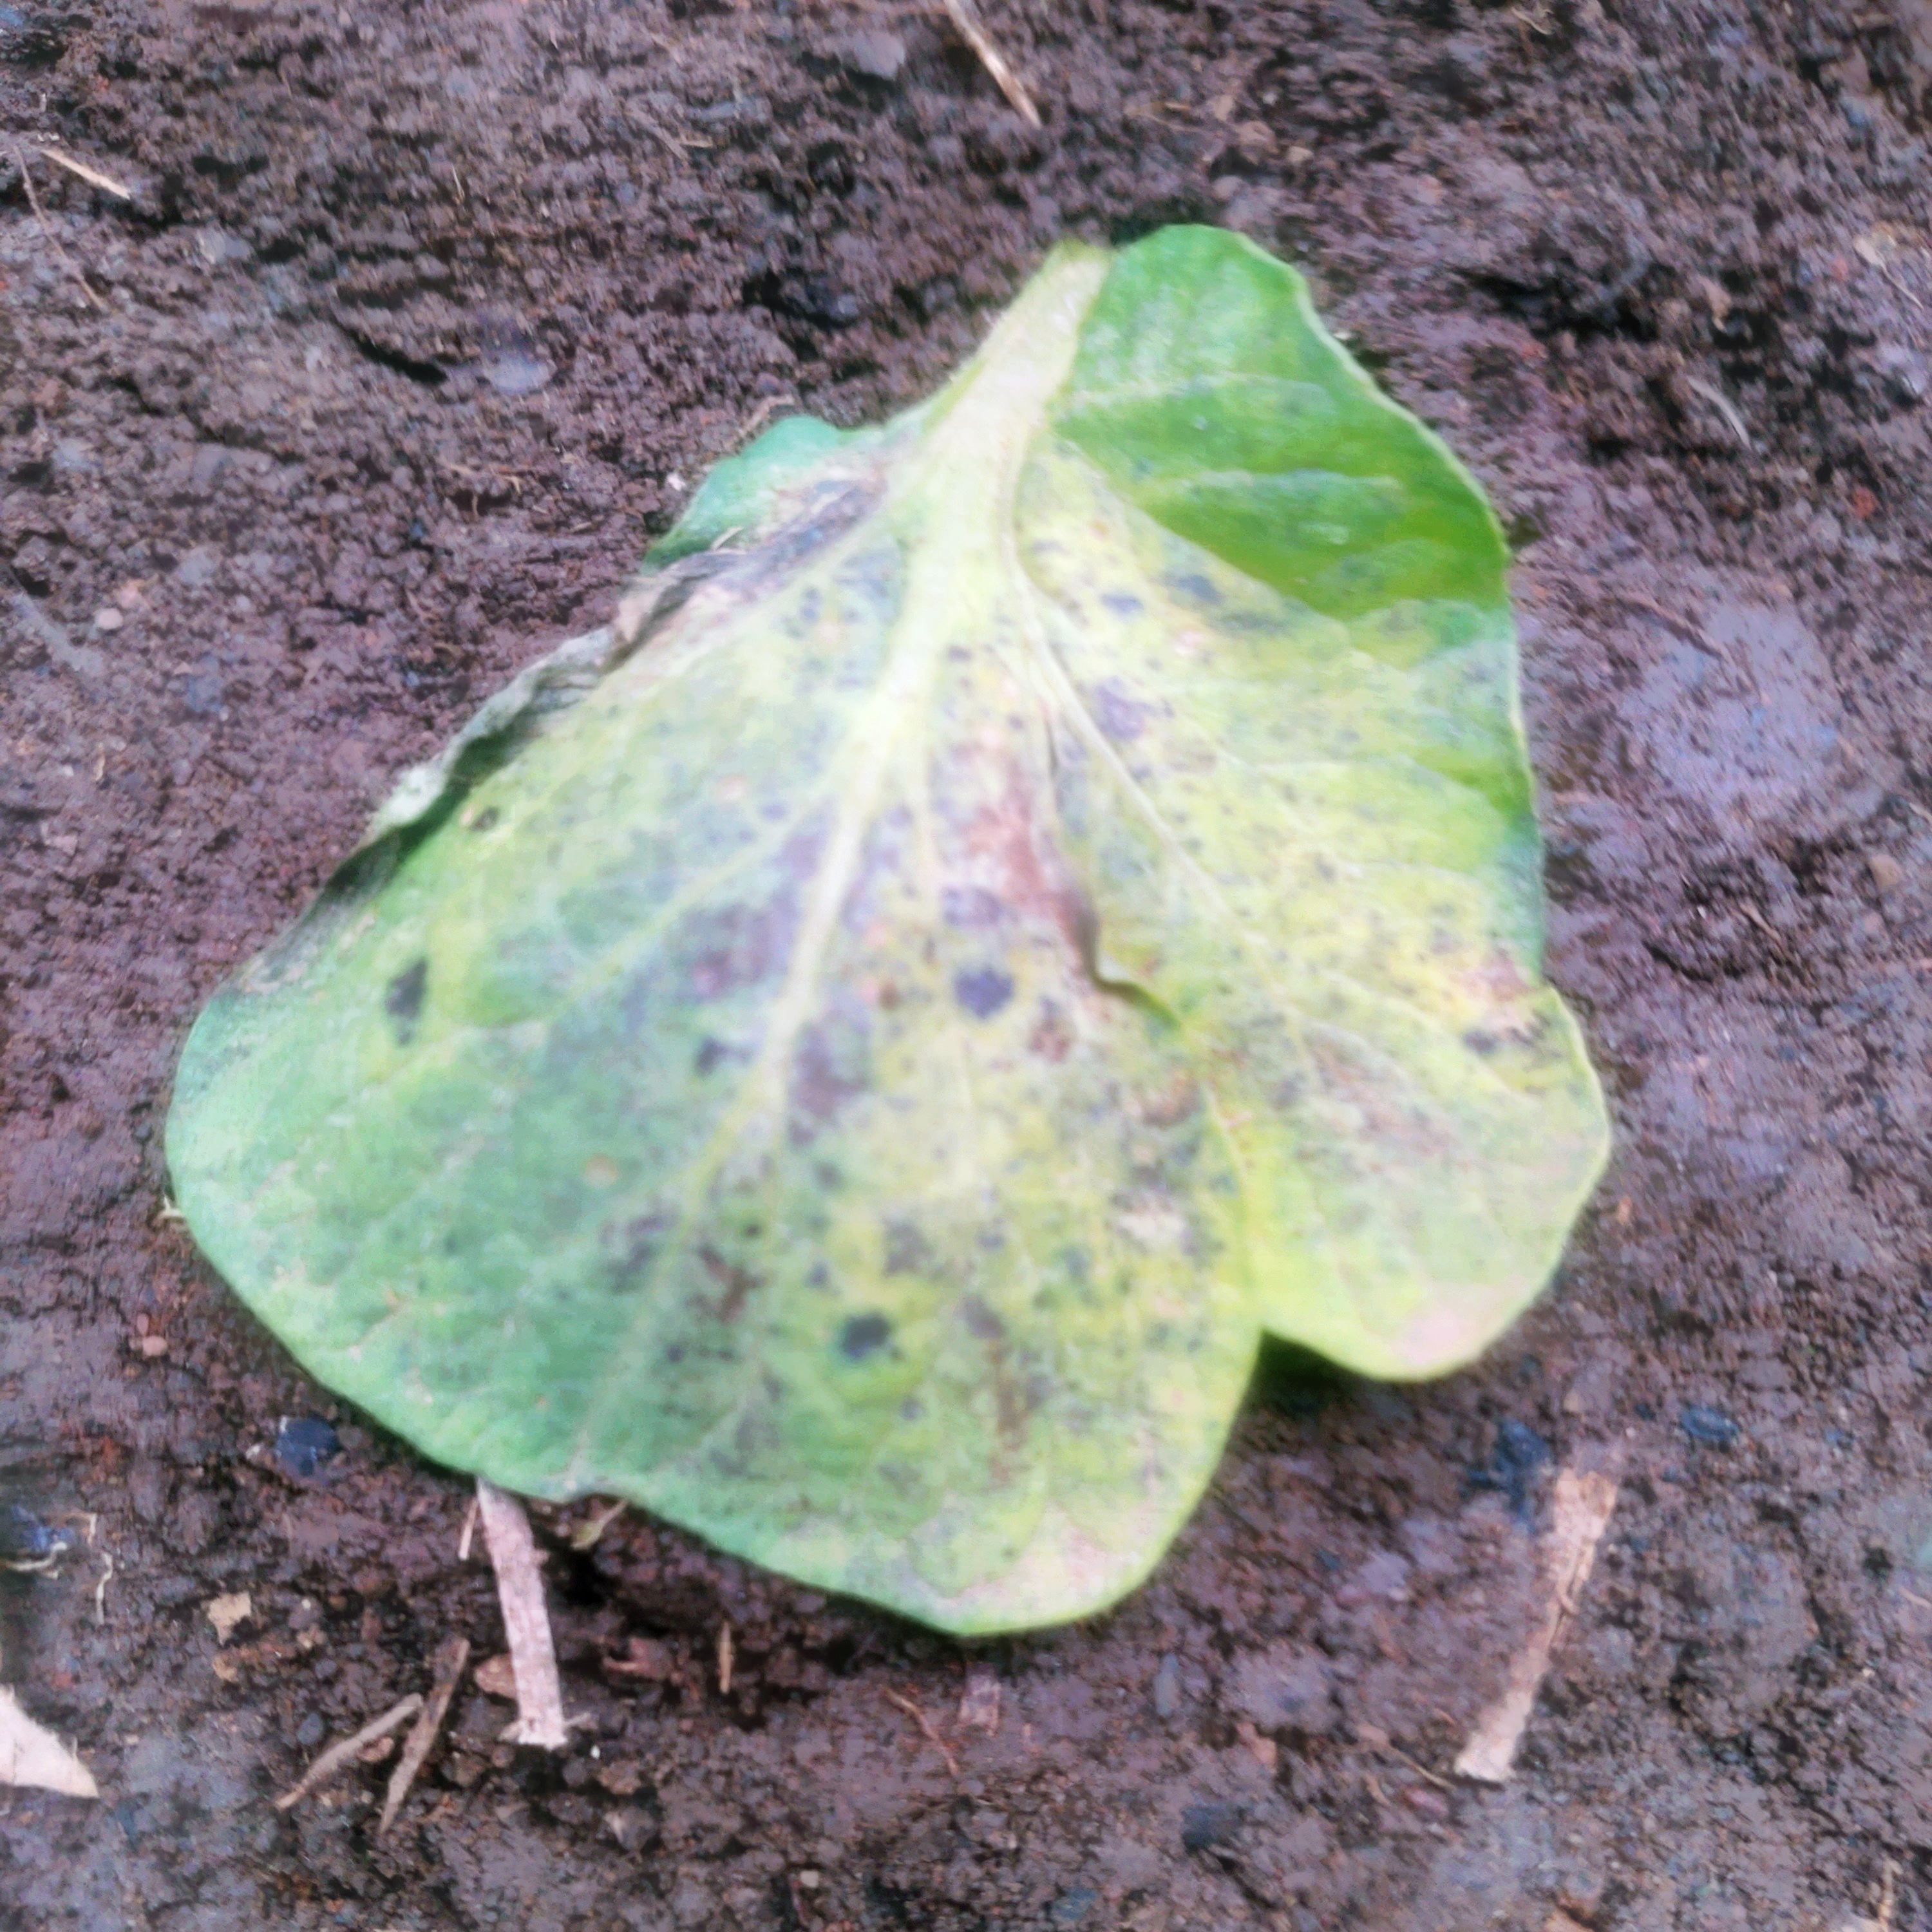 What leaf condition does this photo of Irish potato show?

late blight
